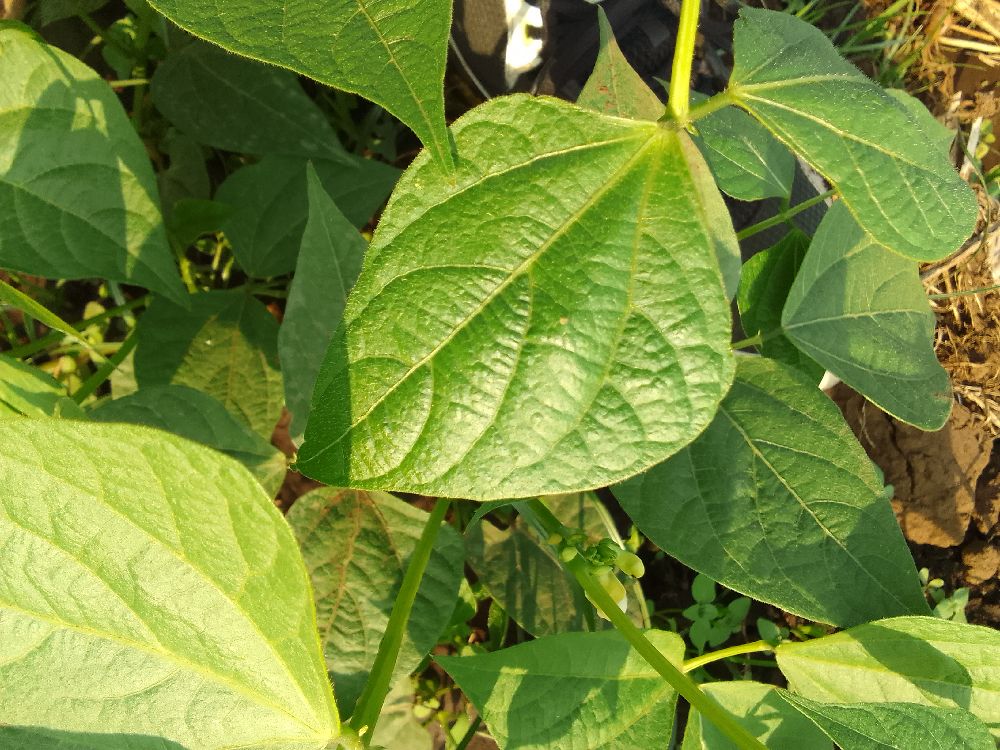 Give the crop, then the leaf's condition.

common bean, healthy
